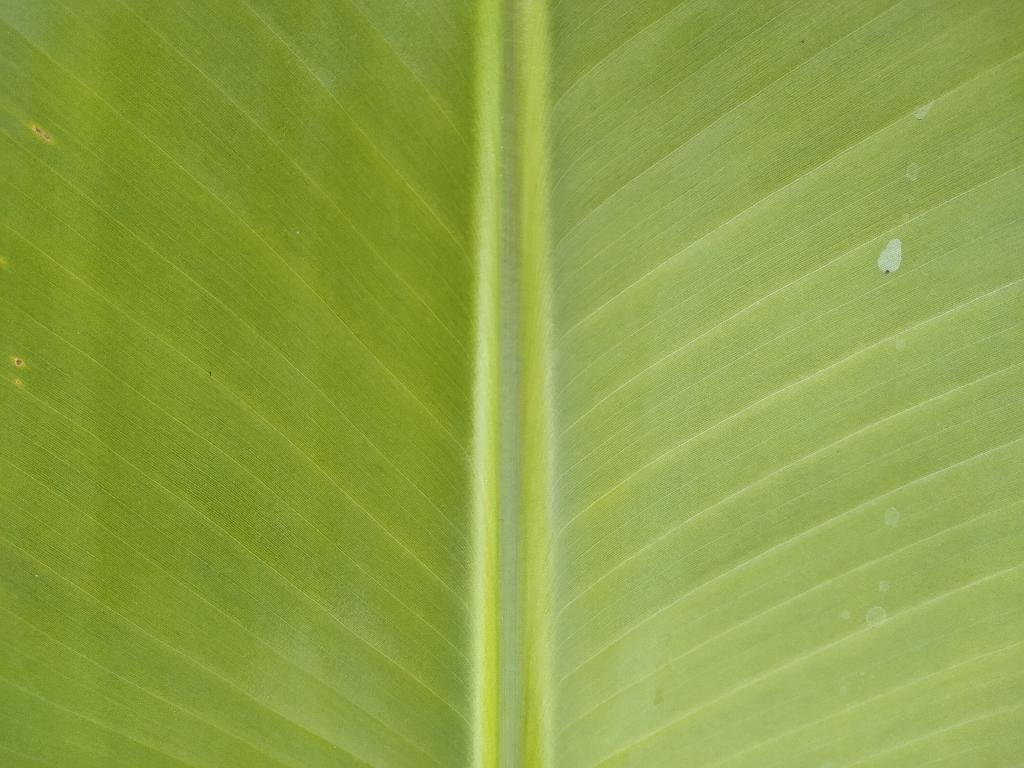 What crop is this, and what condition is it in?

banana, healthy
